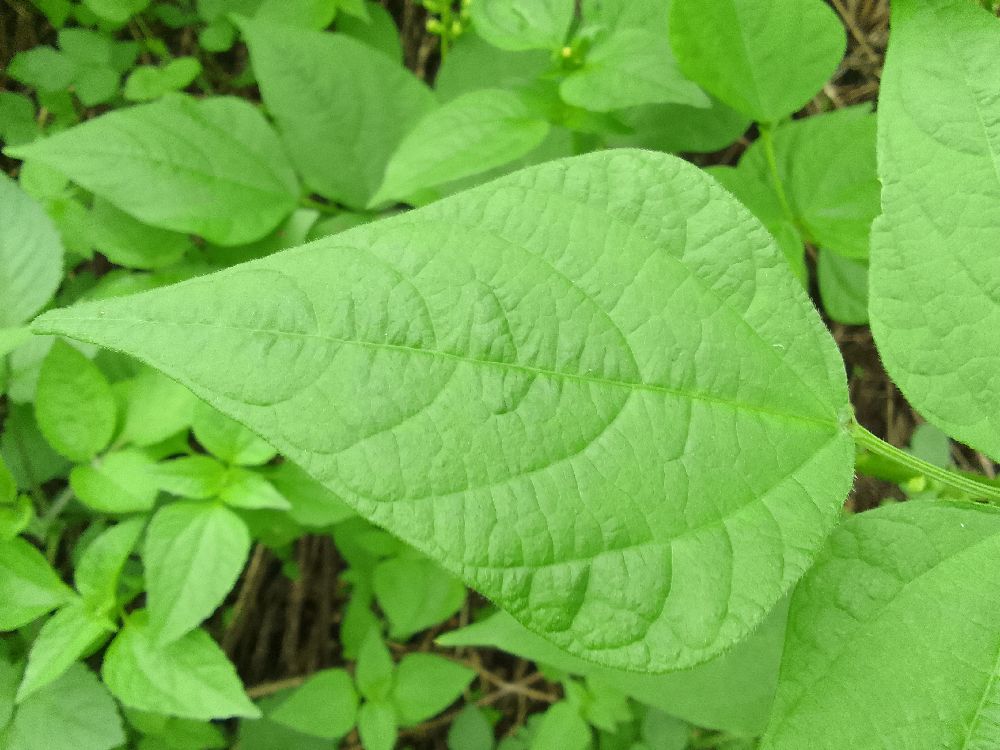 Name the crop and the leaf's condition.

common bean, healthy
